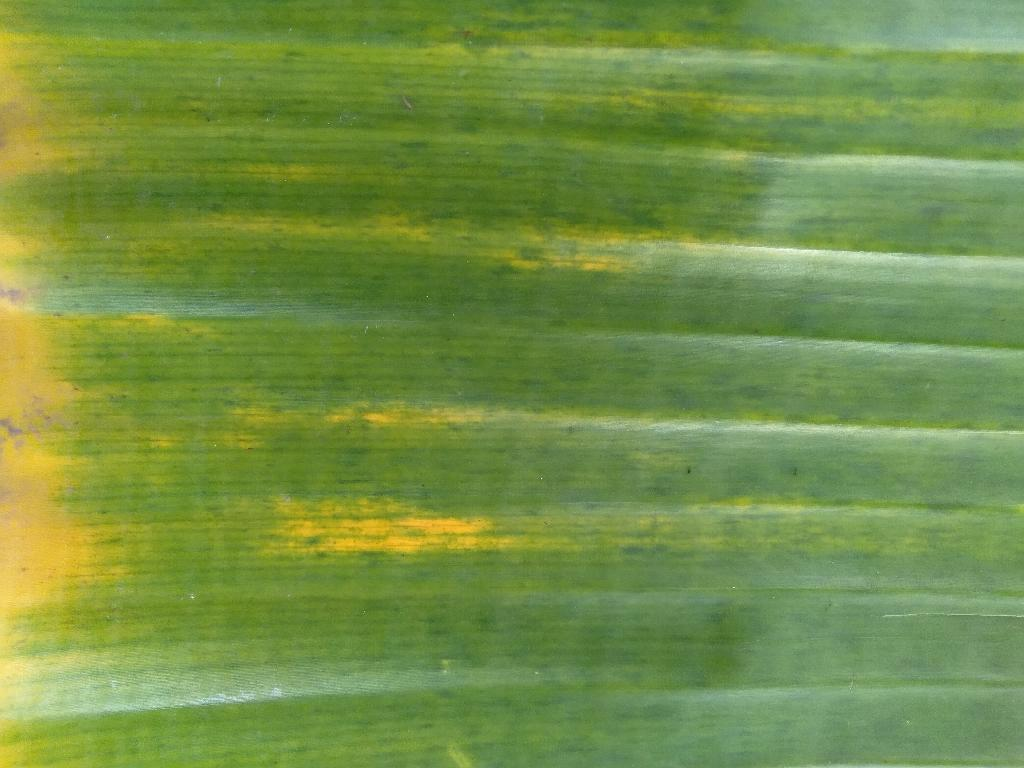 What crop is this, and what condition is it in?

banana, fusarium wilt race 1
